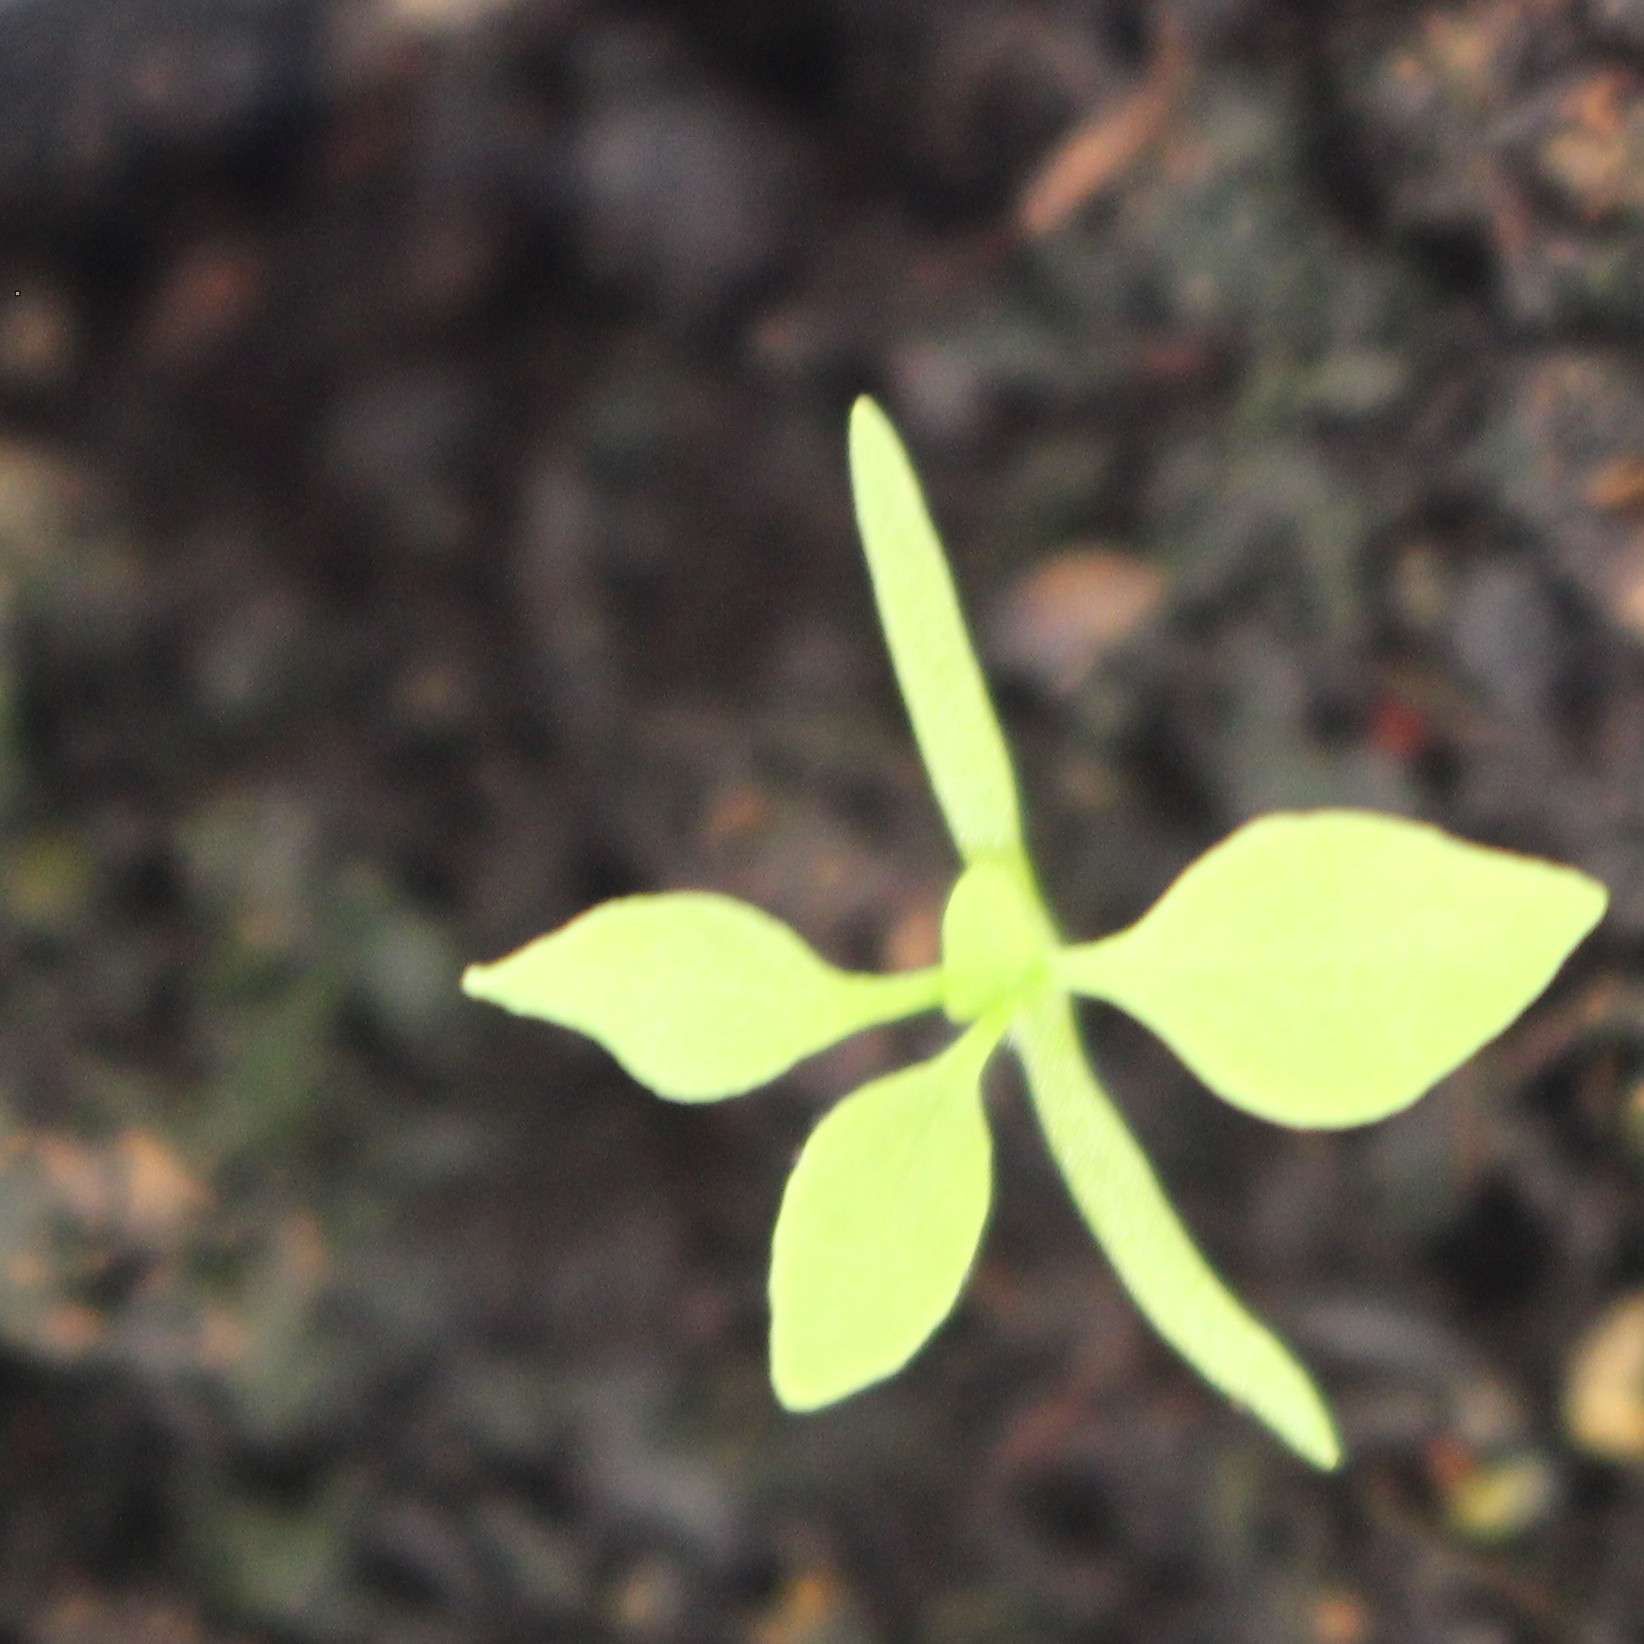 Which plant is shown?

Papaver rhoeas
